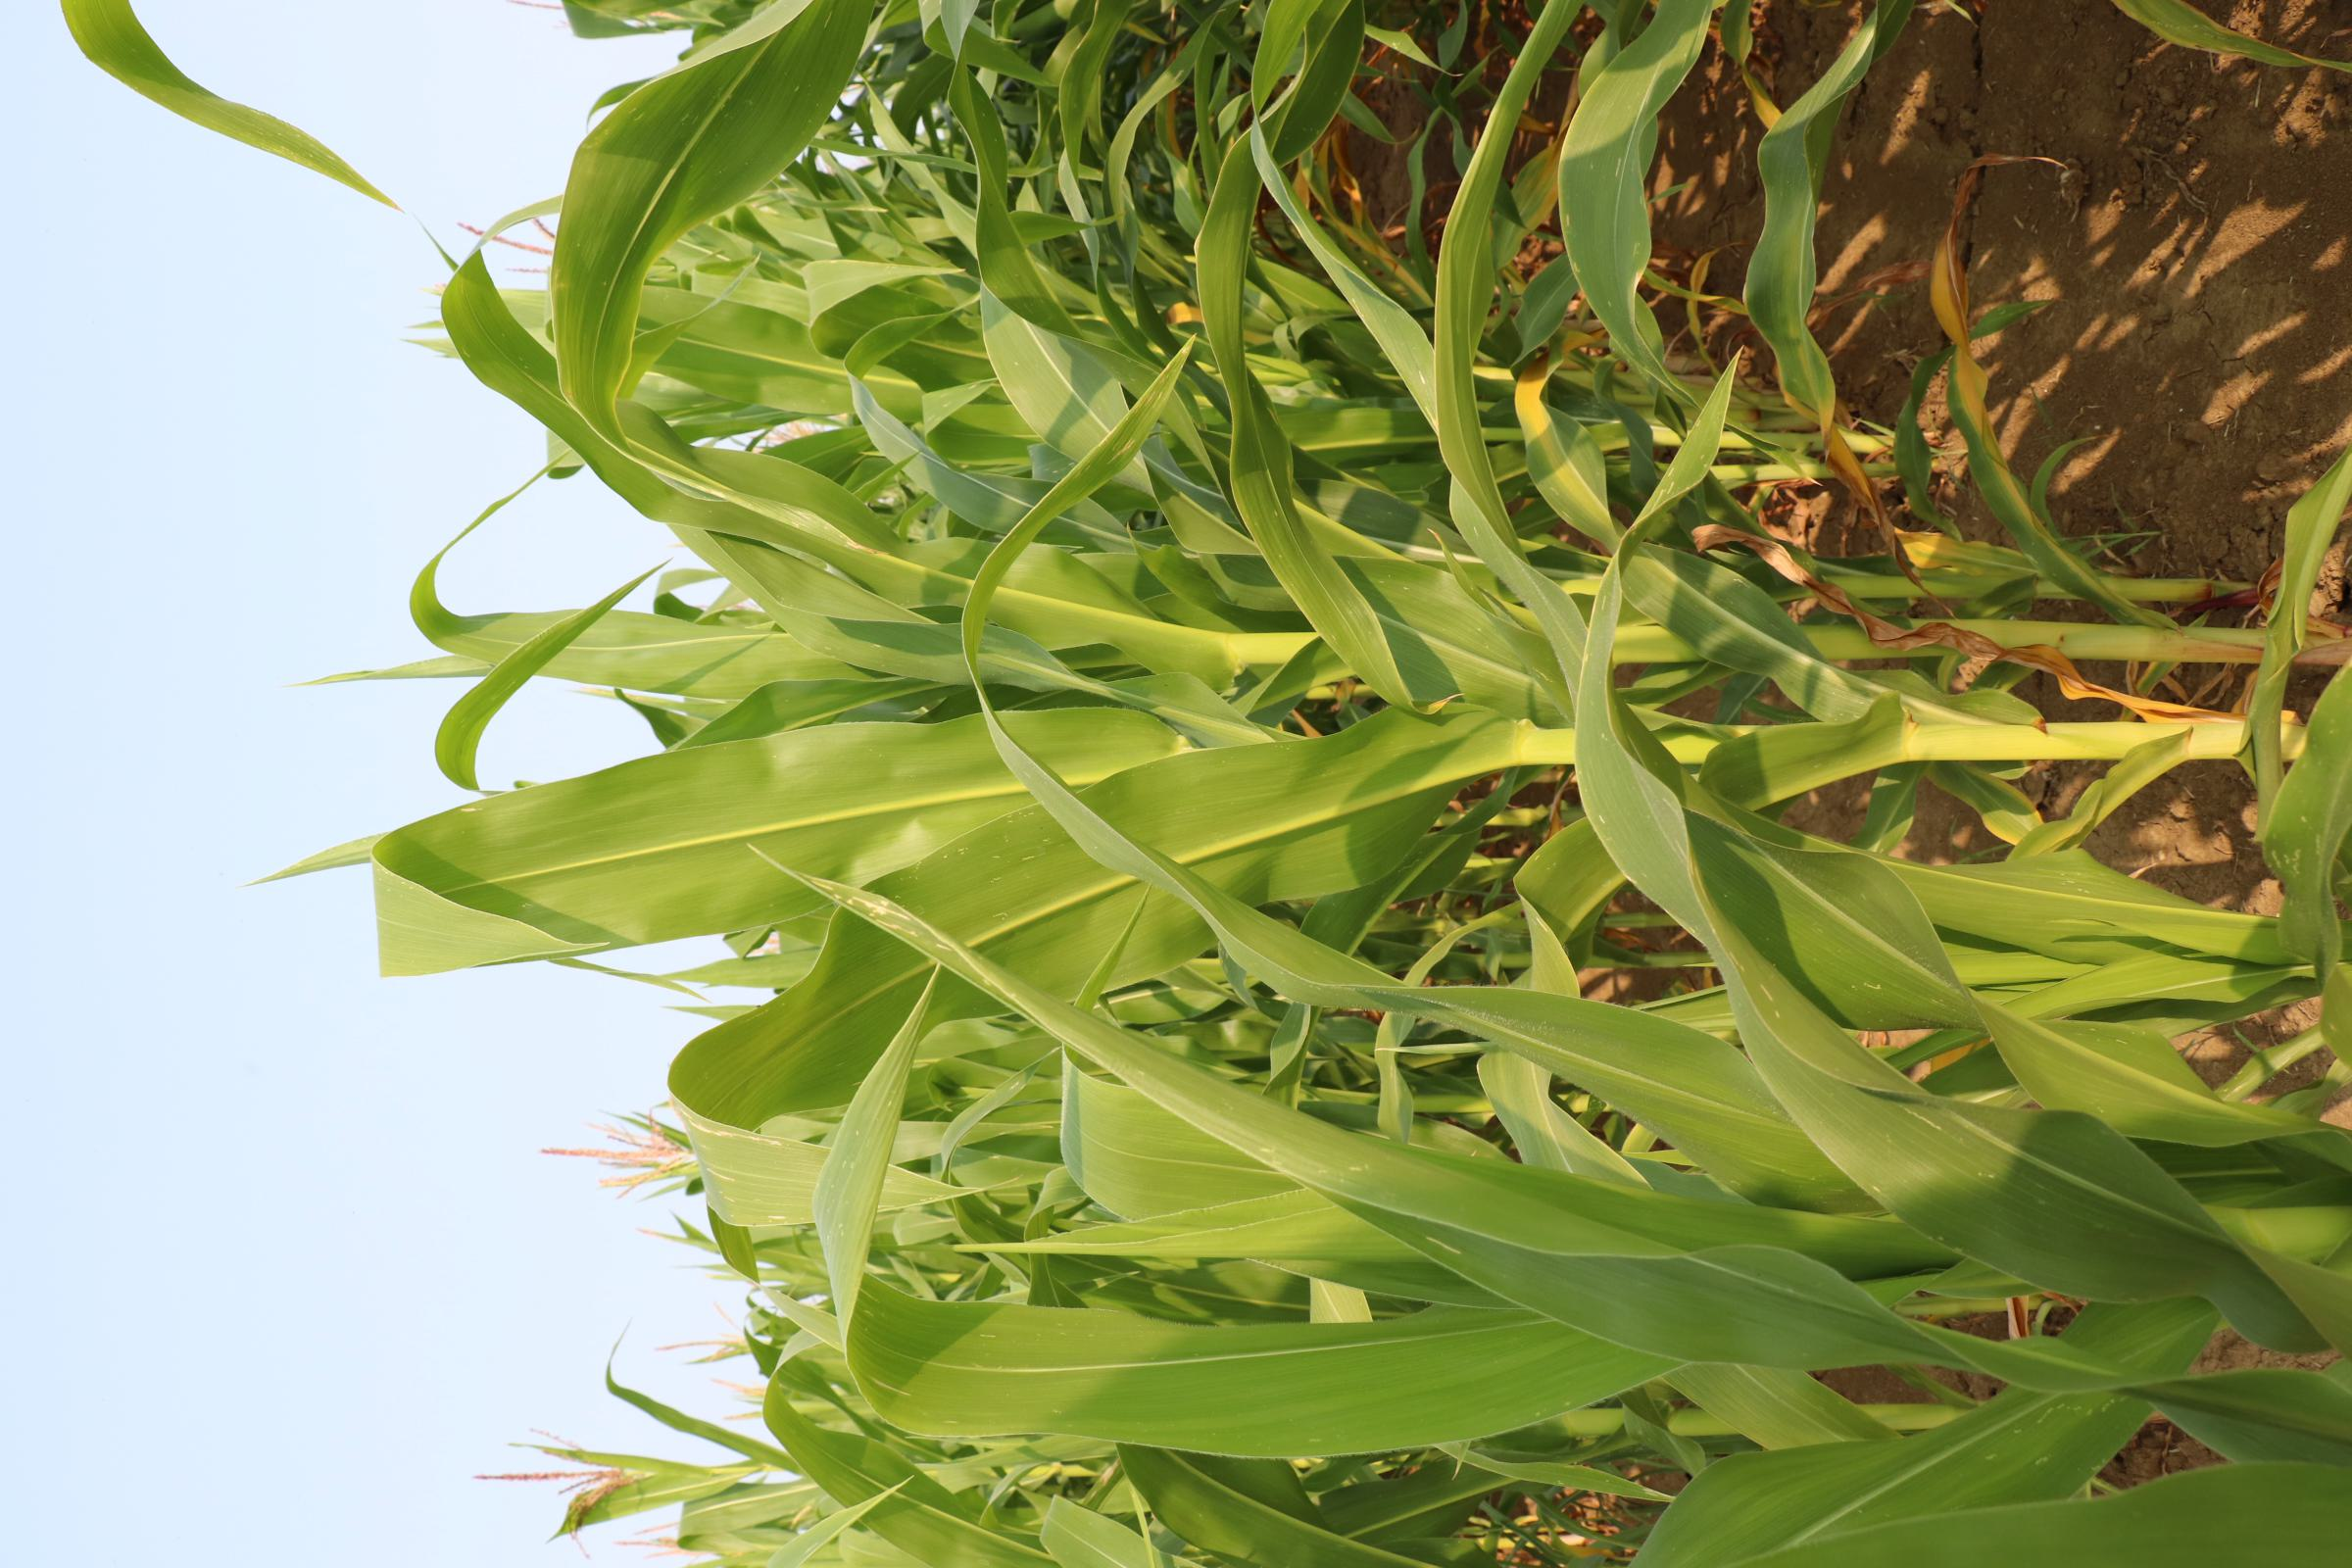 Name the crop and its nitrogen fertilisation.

maize, no added nitrogen
